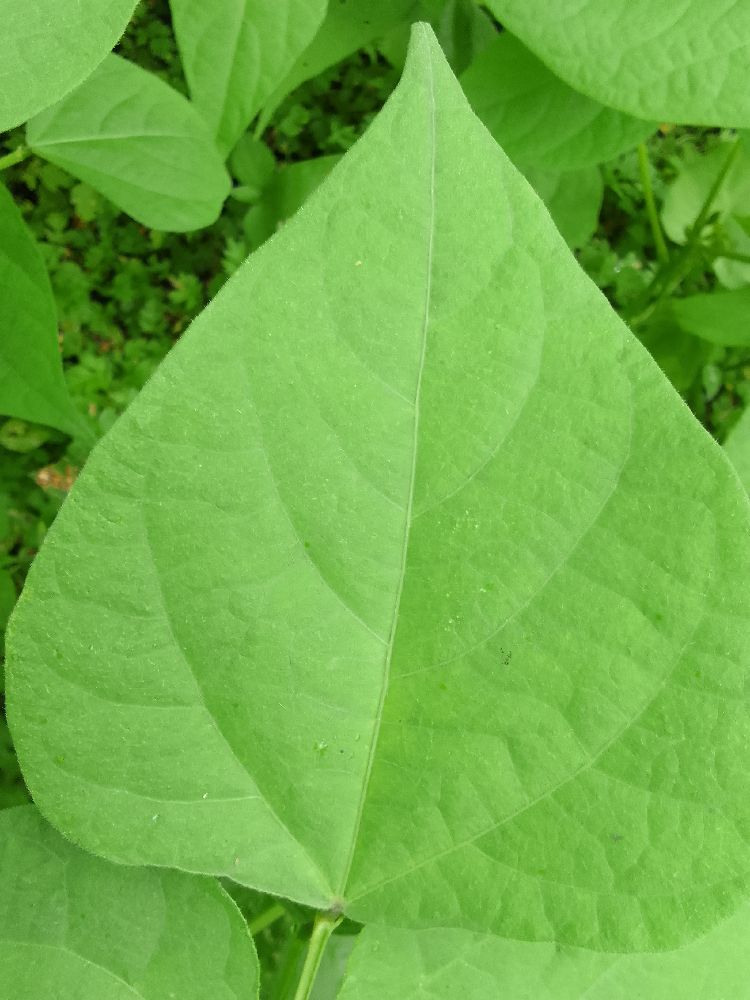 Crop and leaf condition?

common bean, healthy
